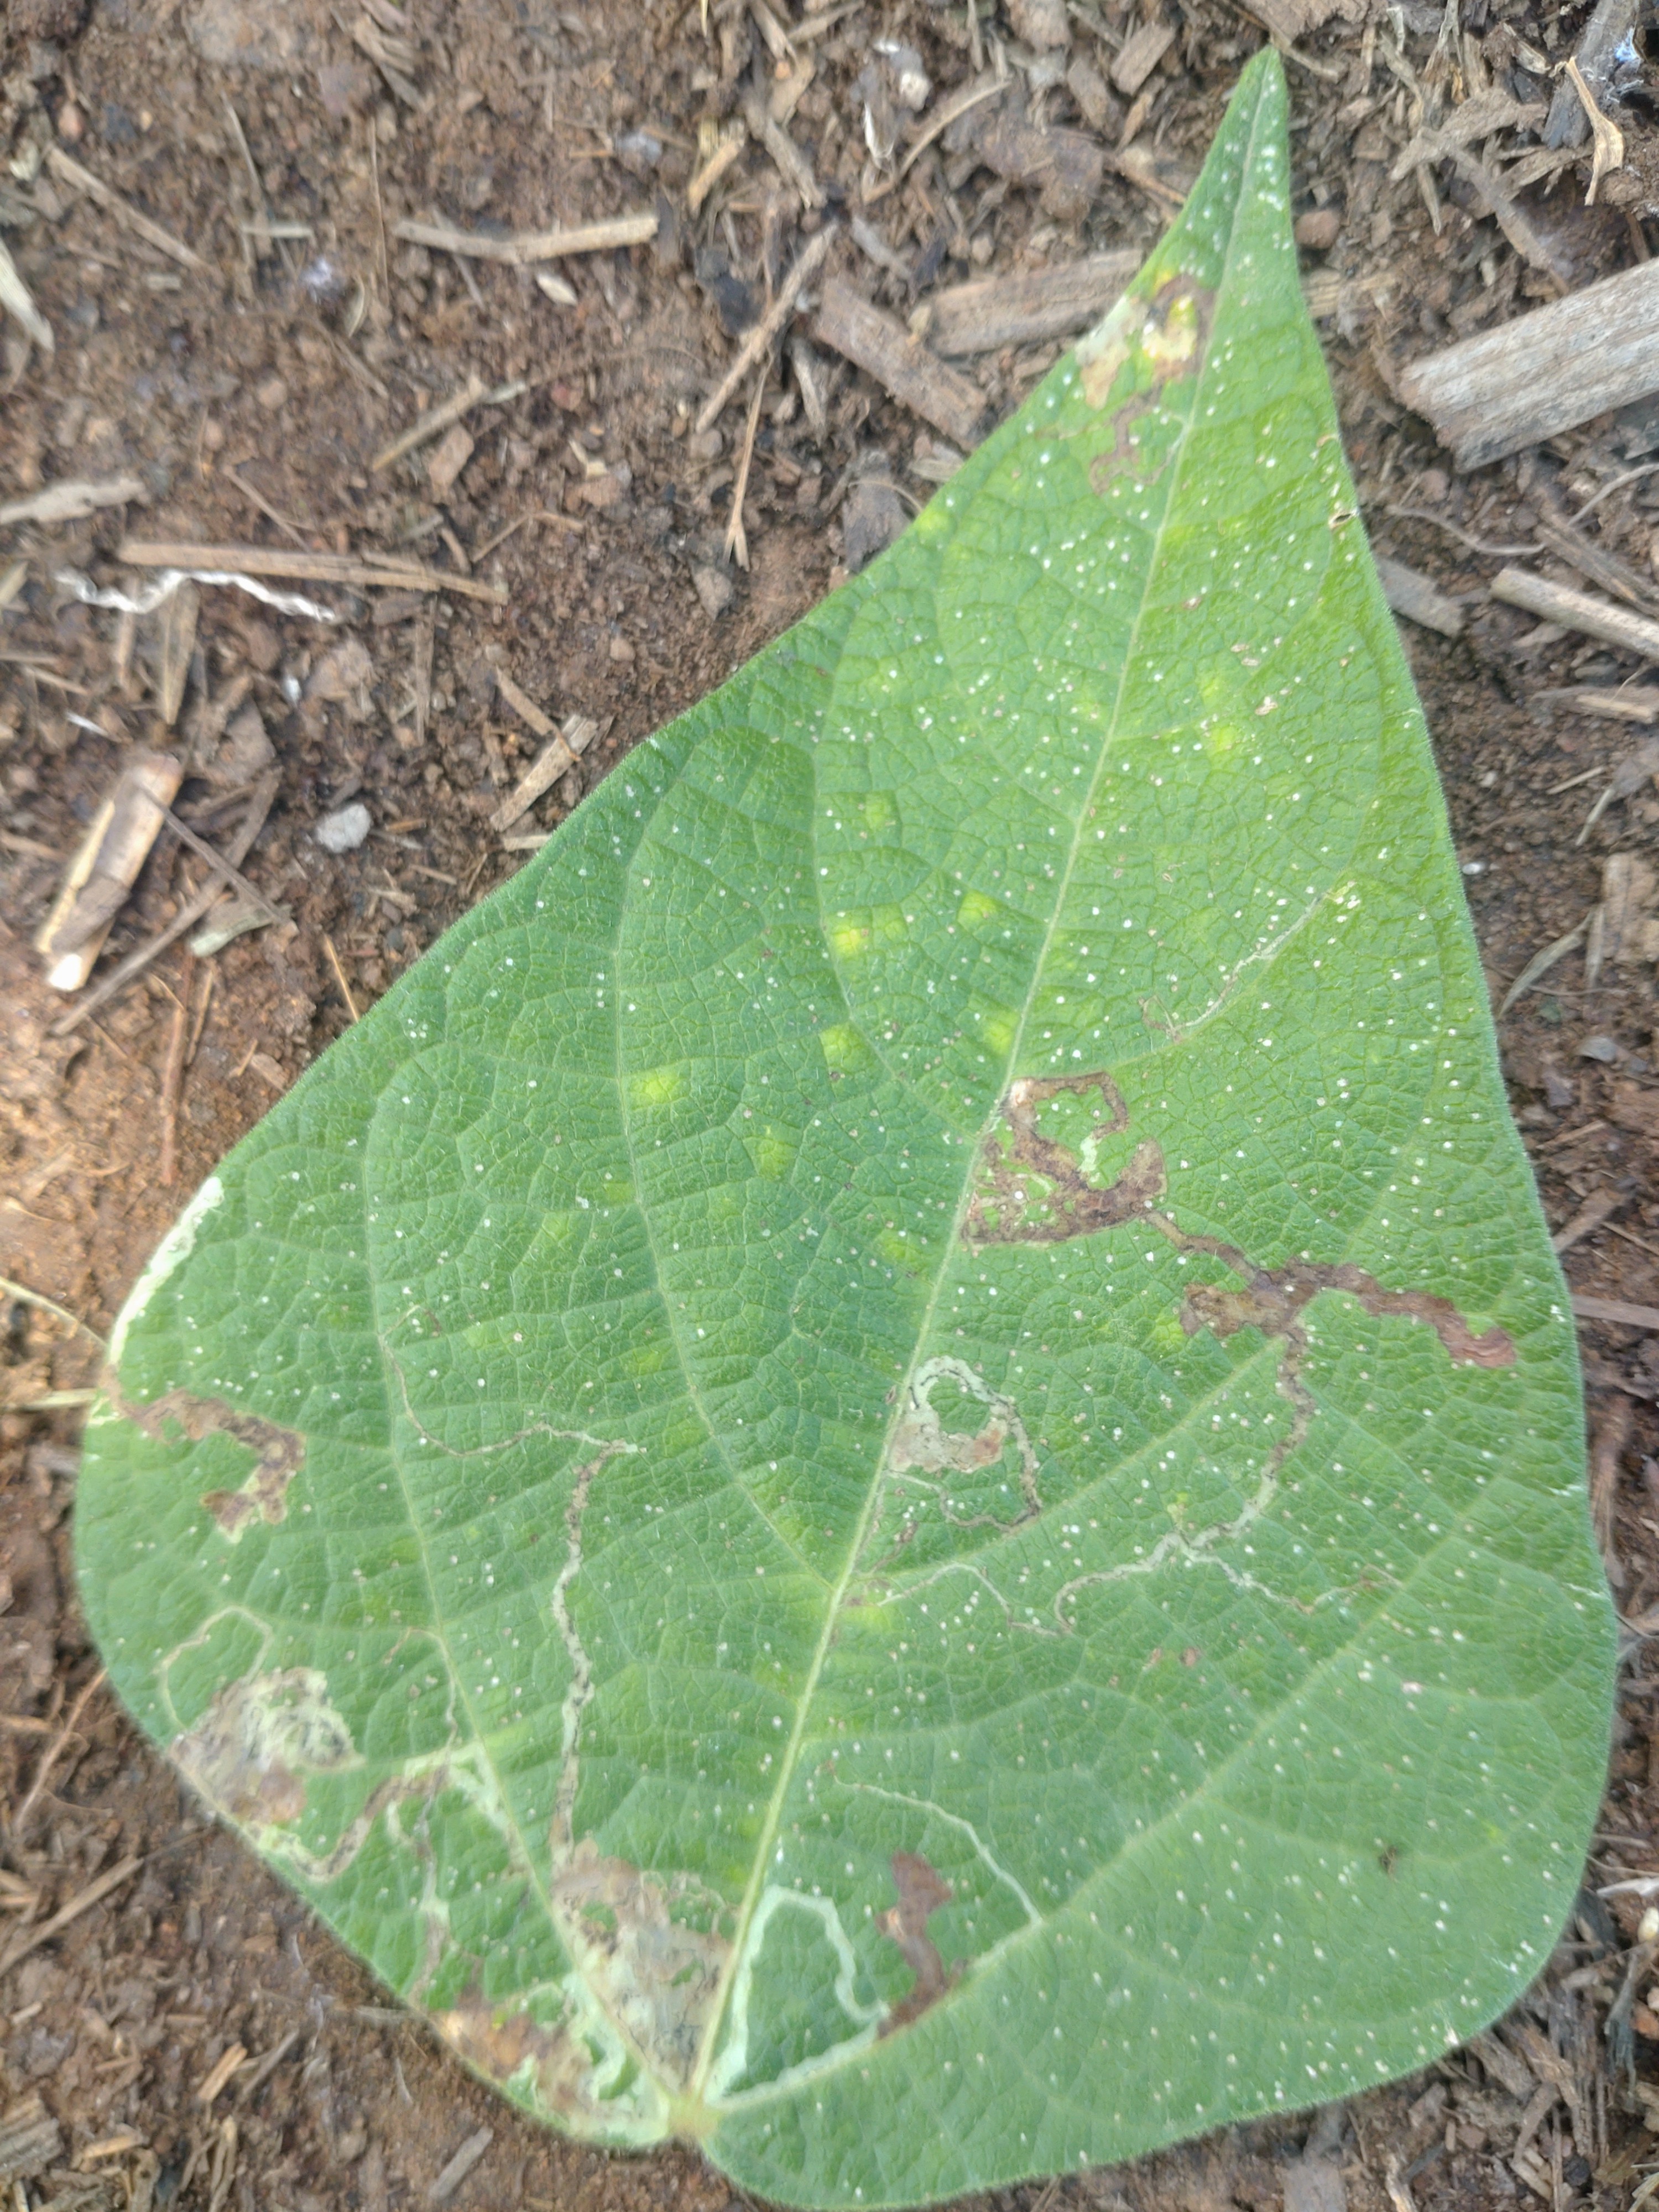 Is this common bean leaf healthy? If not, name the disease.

anthracnose
